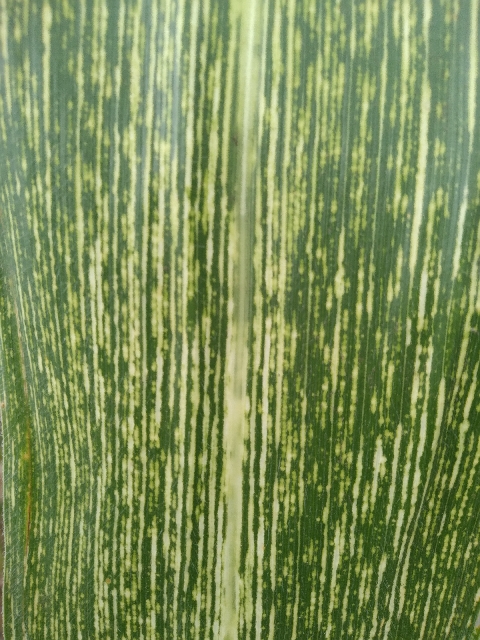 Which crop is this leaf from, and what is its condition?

maize, maize streak virus
